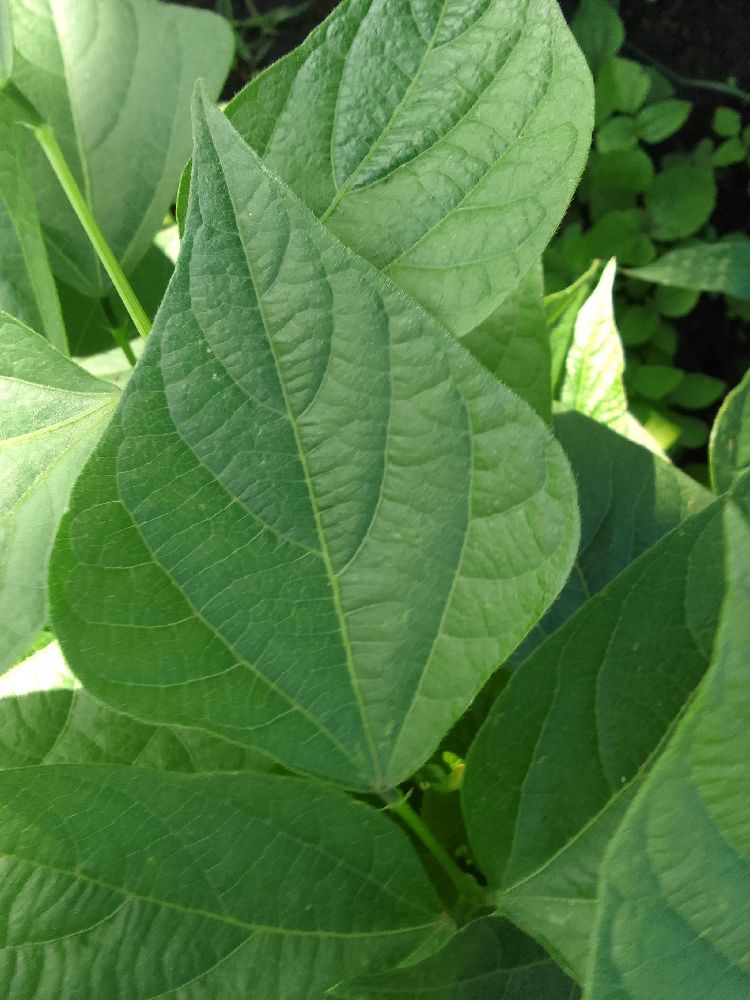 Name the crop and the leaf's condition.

common bean, healthy
